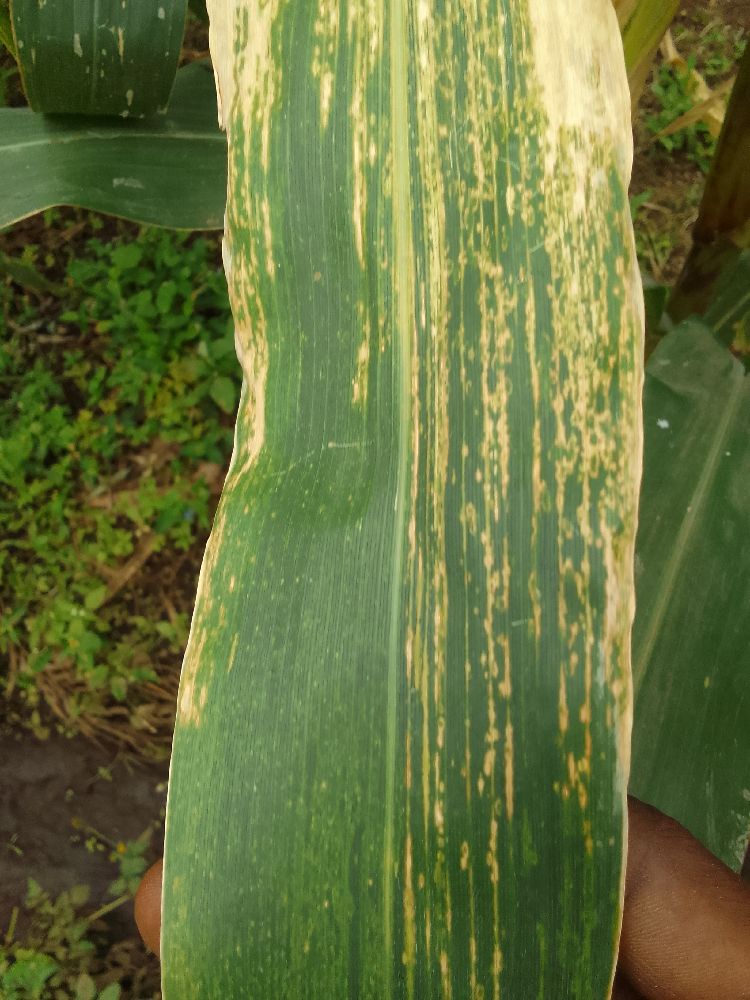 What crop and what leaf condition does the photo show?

maize, maize lethal necrosis
